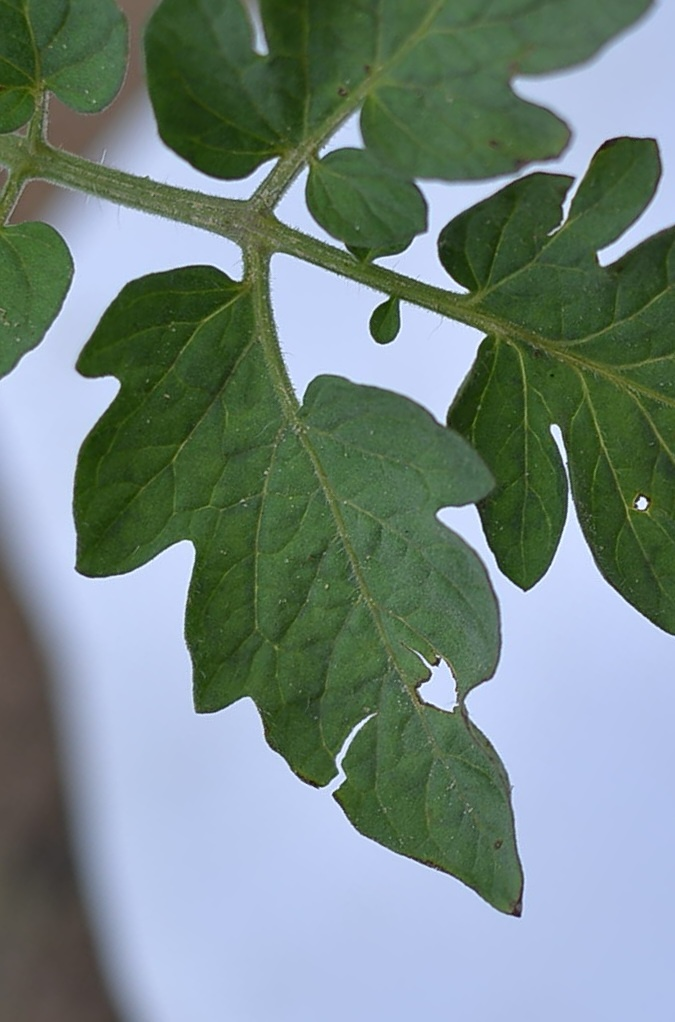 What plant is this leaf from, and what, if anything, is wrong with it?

tomato, infected
